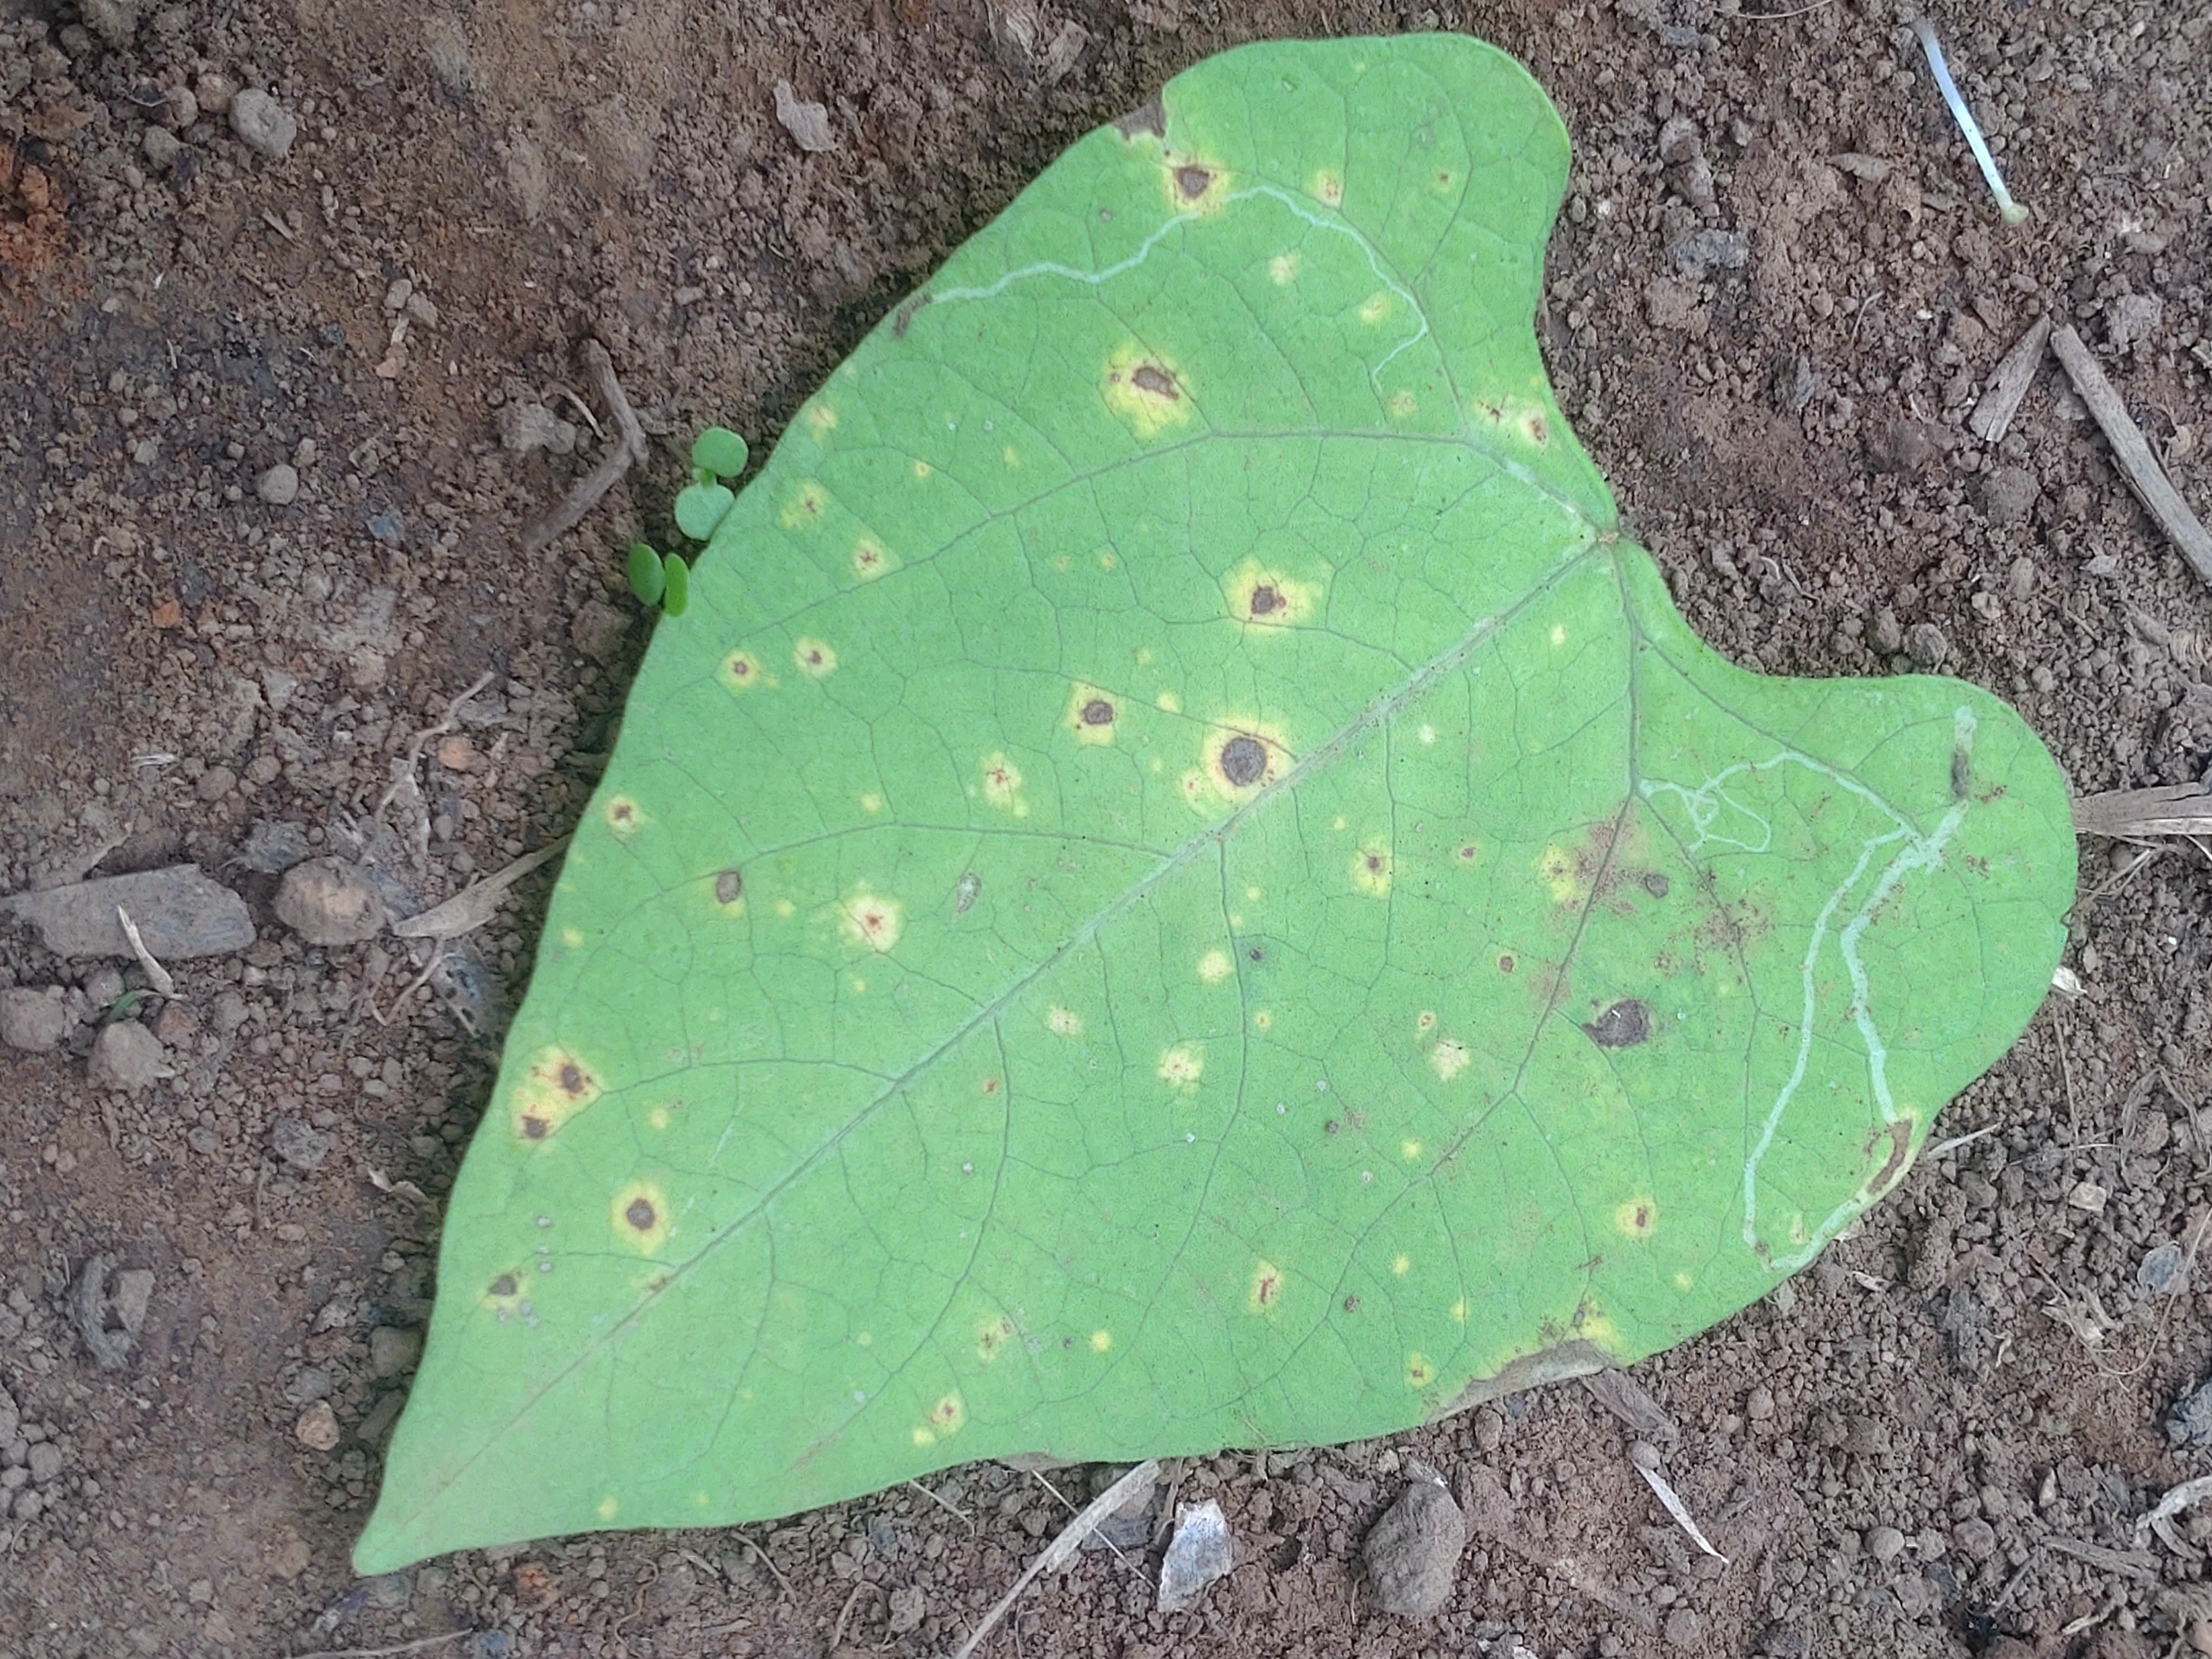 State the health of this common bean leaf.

rust
